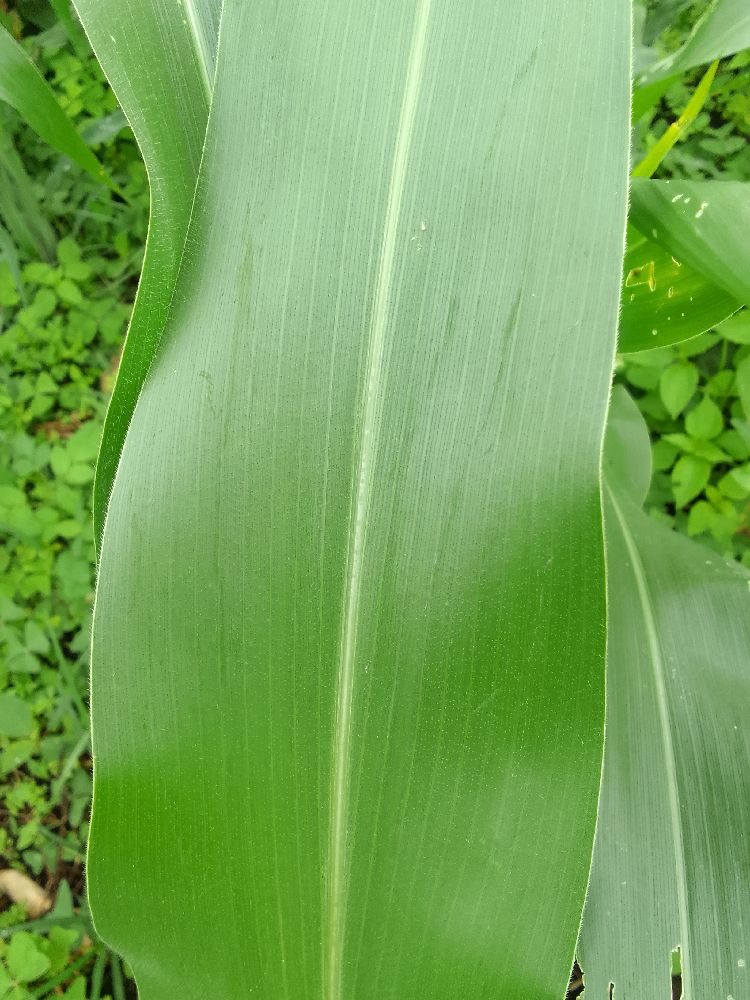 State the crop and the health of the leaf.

maize, healthy
